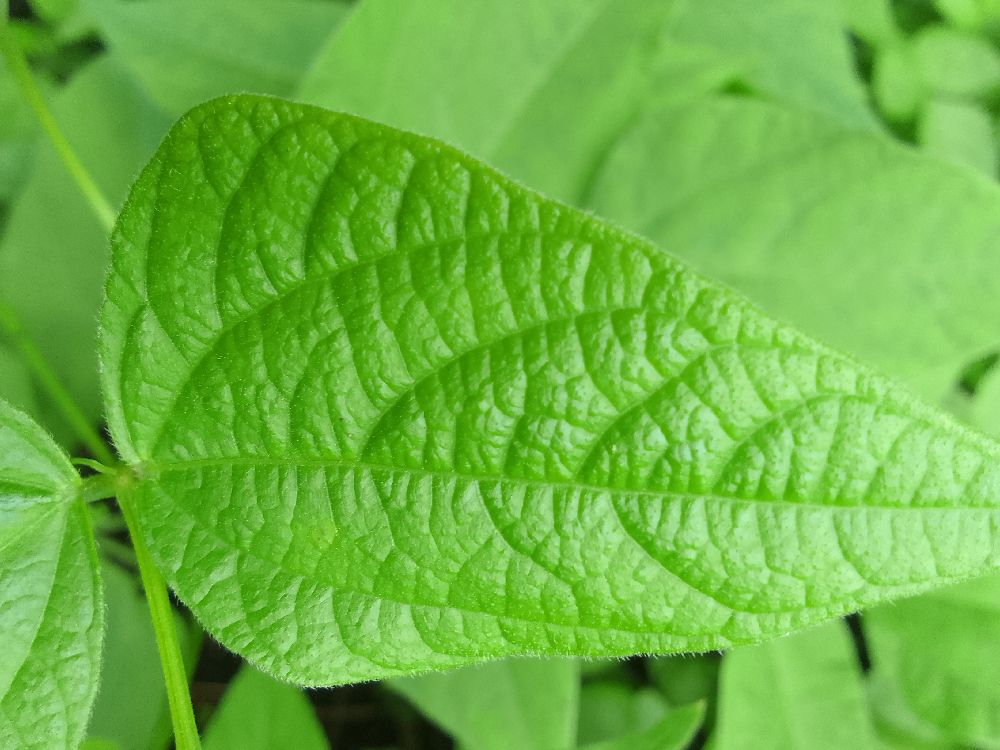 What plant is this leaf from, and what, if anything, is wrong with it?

common bean, healthy
